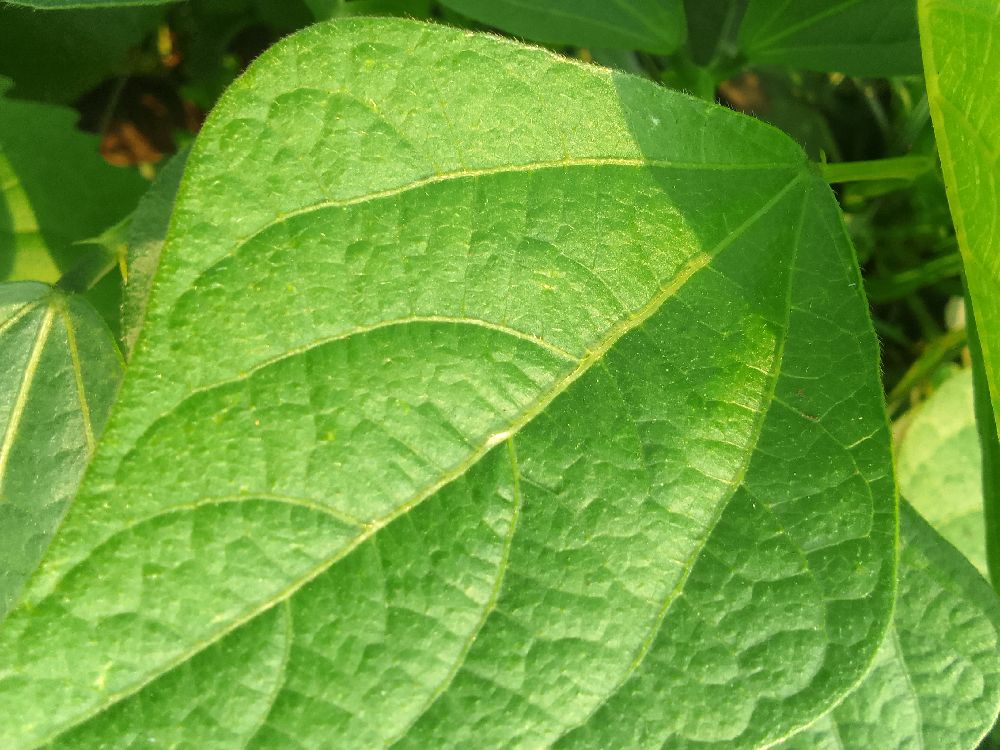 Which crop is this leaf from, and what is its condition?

common bean, healthy
